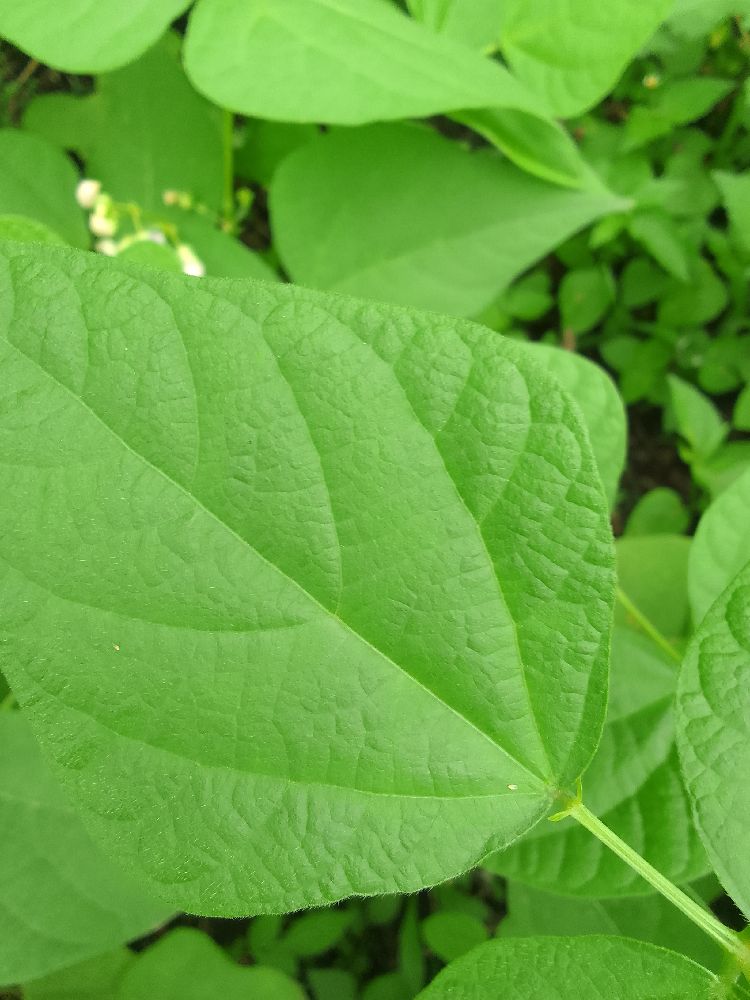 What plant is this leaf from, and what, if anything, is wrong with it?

common bean, healthy
